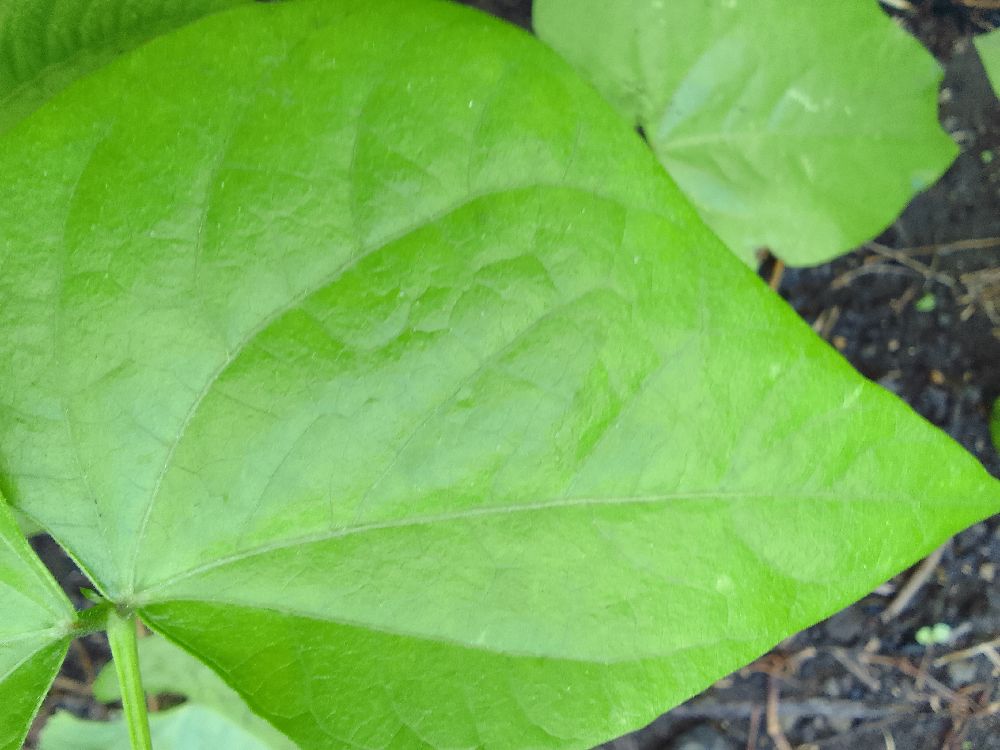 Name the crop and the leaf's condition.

common bean, healthy
